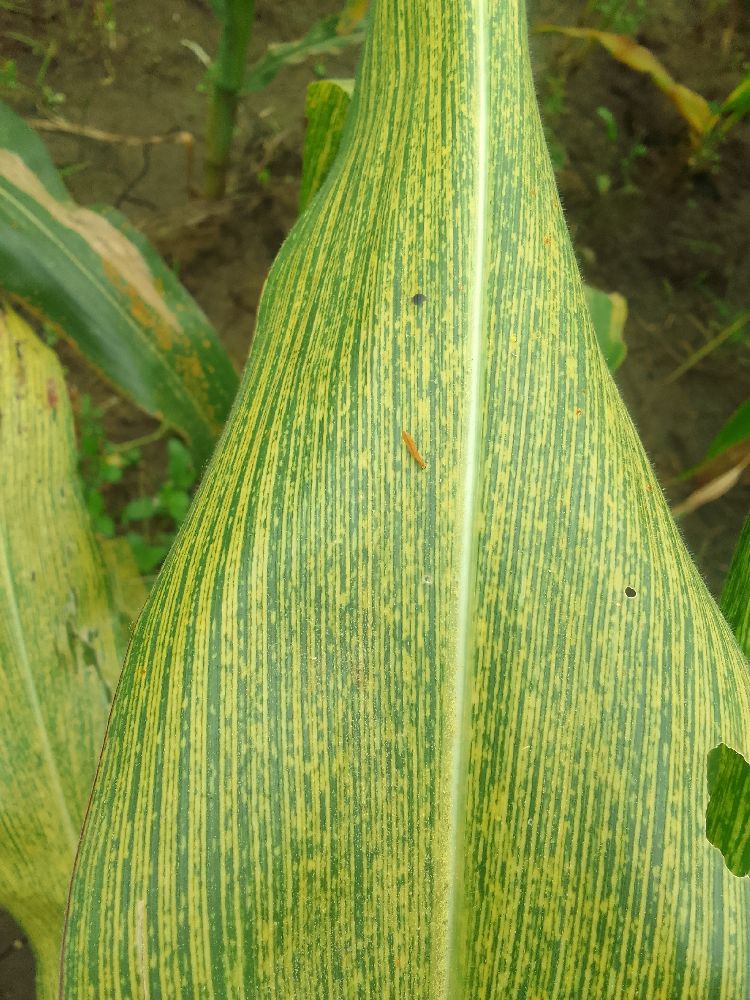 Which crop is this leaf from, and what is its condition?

maize, maize streak virus
